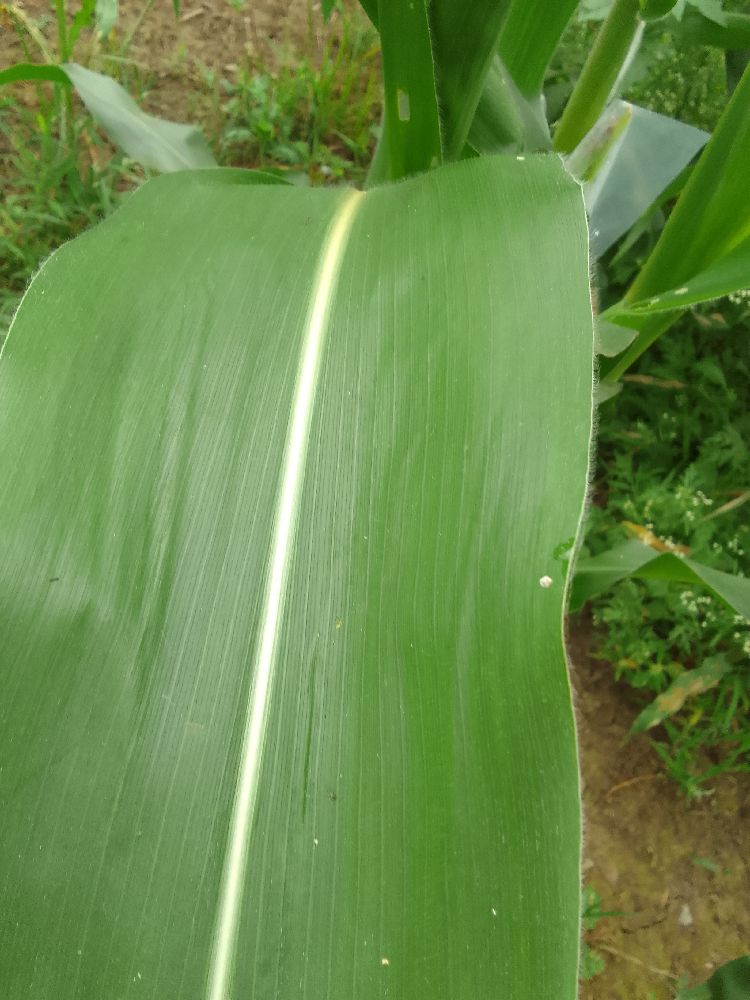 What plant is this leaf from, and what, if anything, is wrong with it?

maize, healthy
